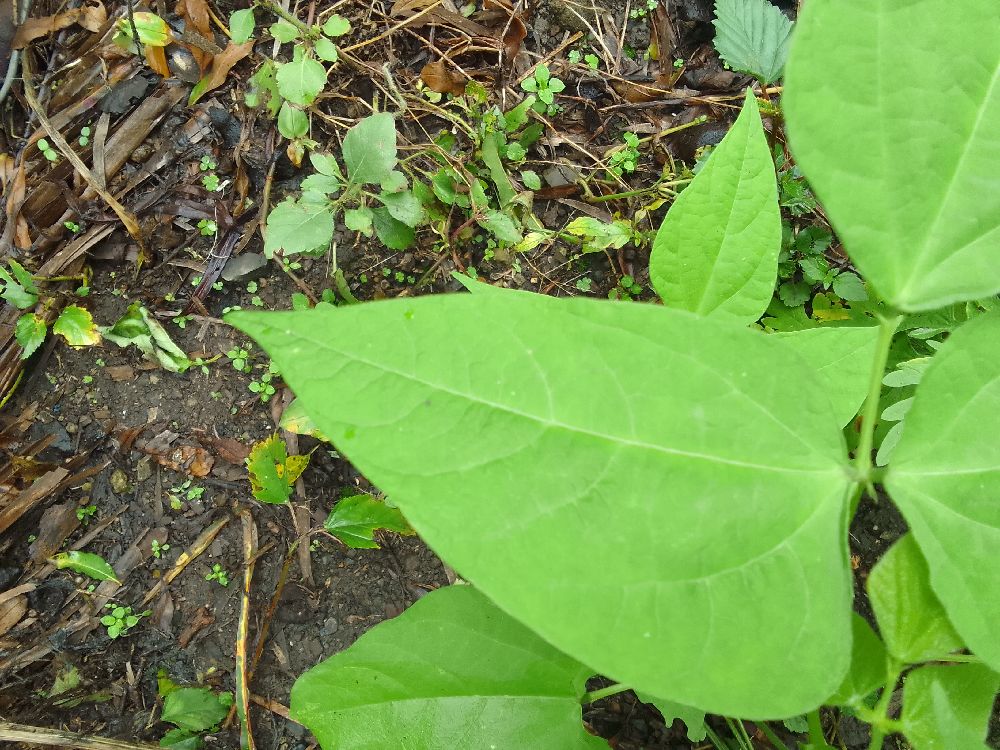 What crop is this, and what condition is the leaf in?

common bean, healthy
